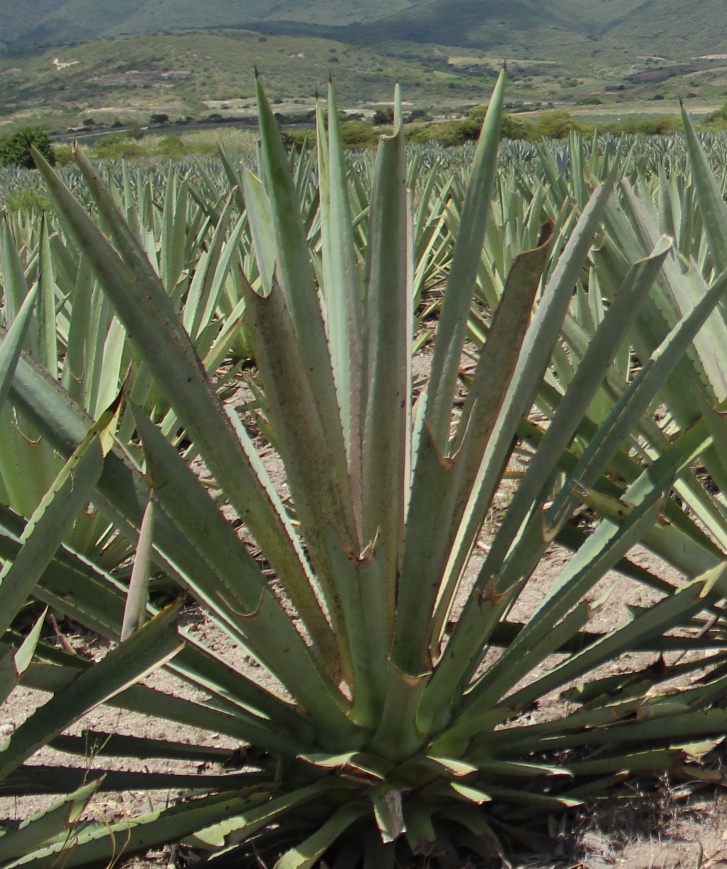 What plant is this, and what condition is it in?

agave, spotted
